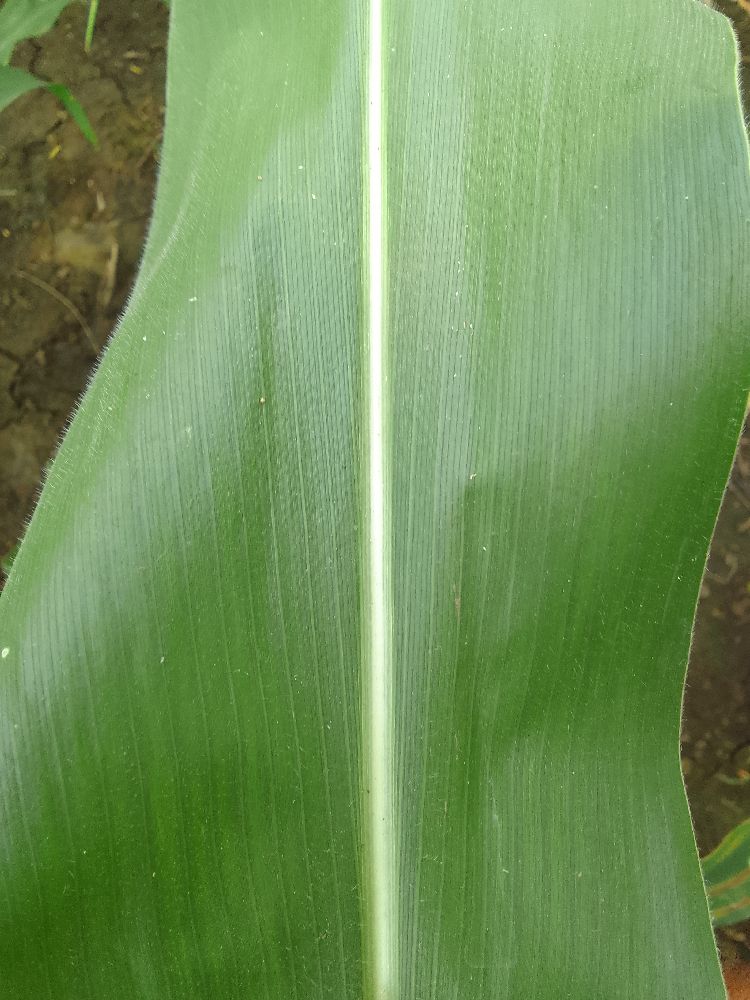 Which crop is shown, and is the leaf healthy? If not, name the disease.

maize, healthy
